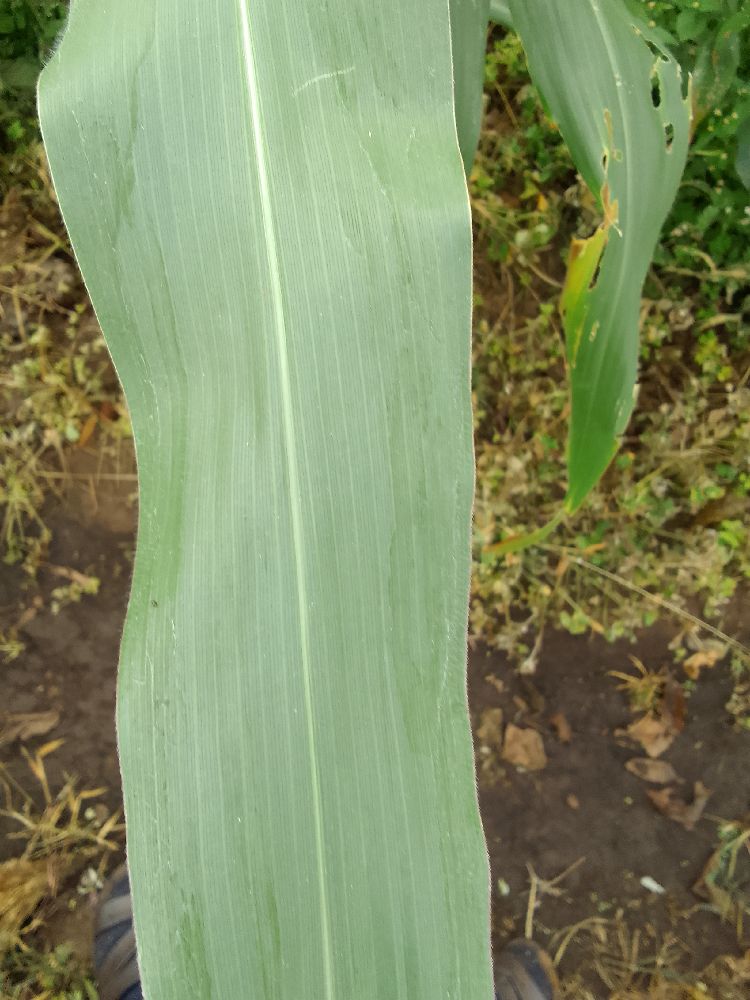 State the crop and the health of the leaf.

maize, healthy
